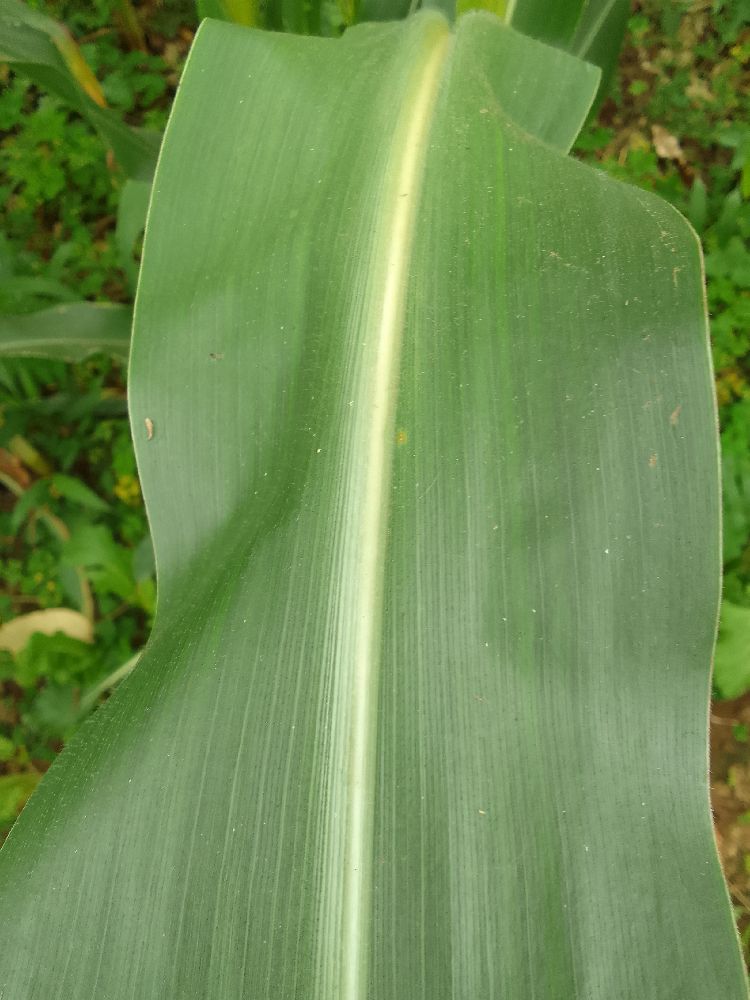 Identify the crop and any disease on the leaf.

maize, healthy
